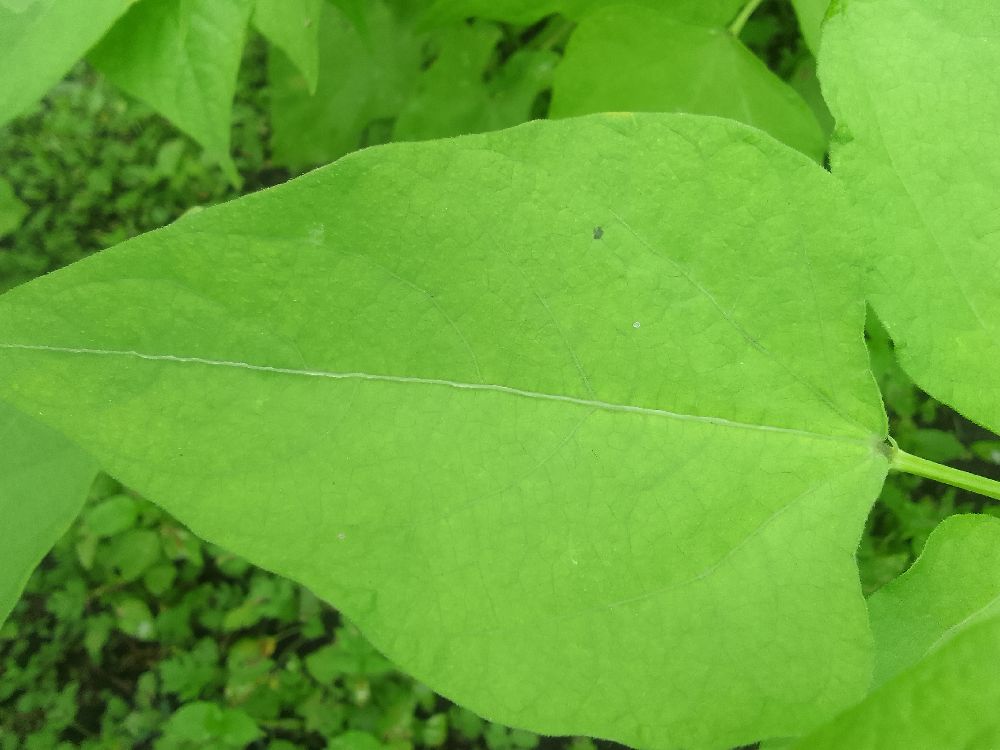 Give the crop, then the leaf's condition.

common bean, healthy
